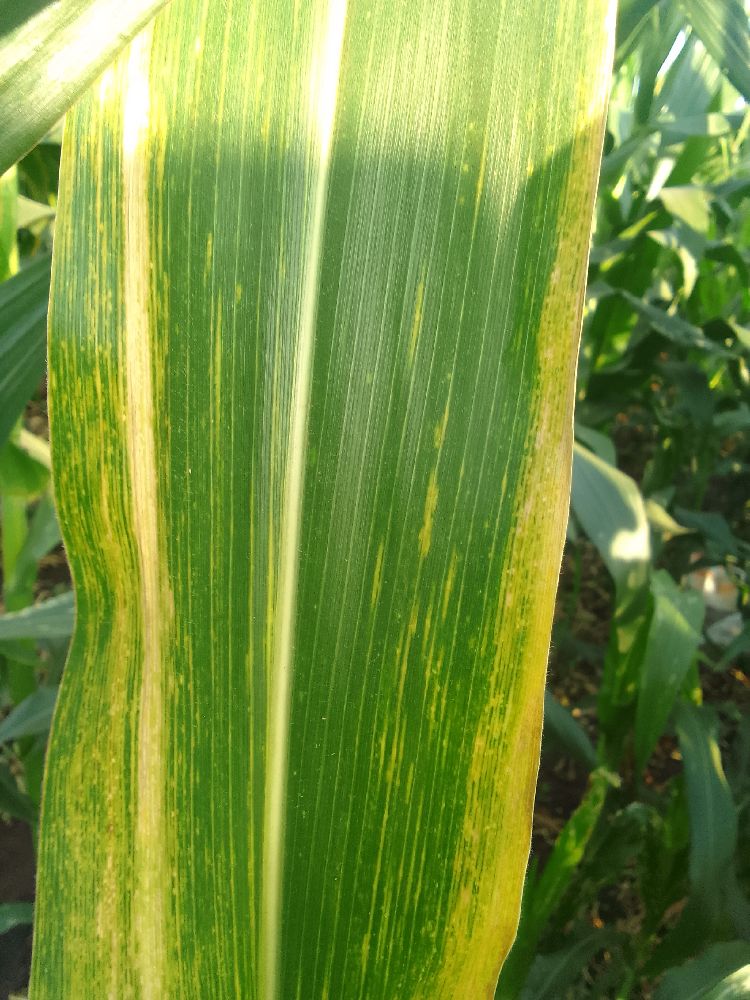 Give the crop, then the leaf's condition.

maize, maize lethal necrosis
